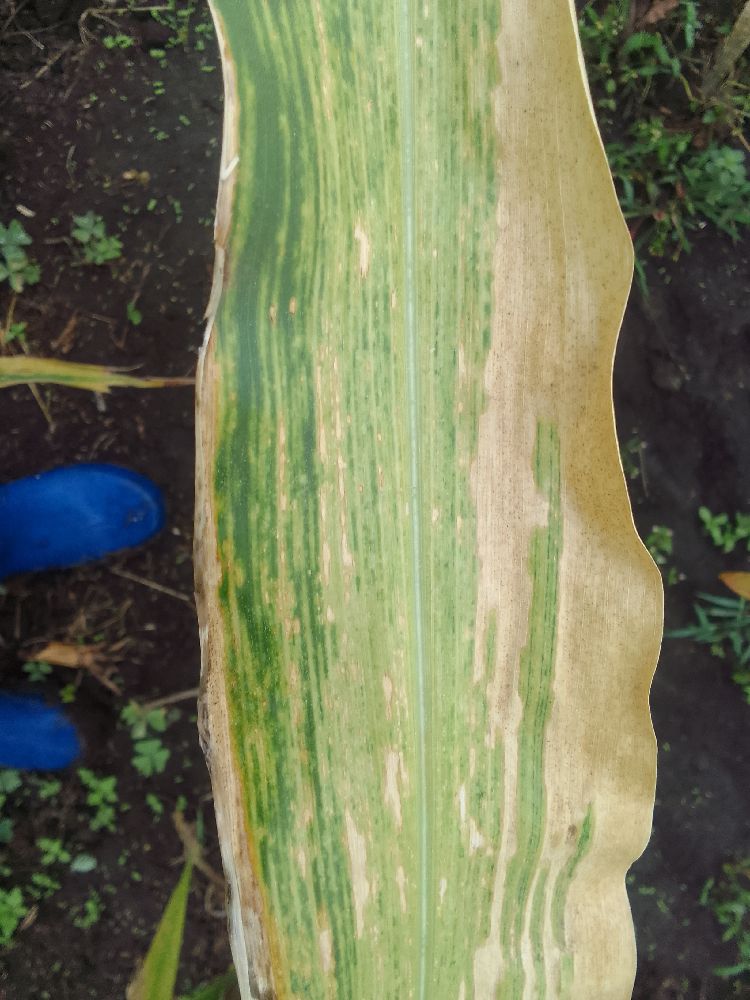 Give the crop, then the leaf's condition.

maize, maize lethal necrosis
